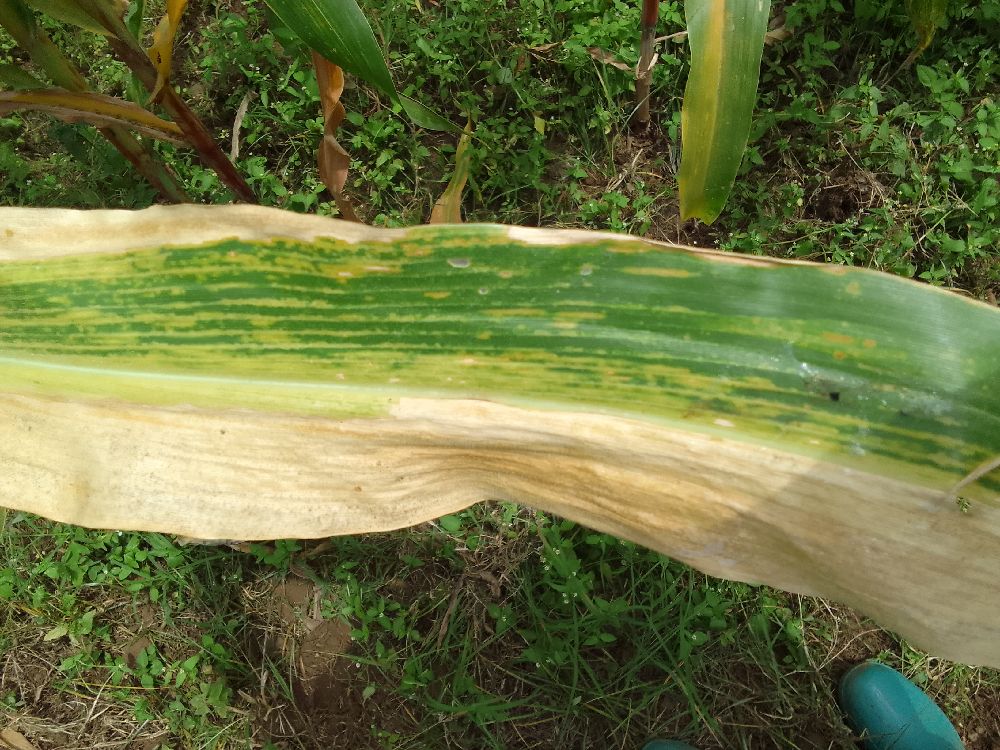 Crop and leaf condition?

maize, maize lethal necrosis
